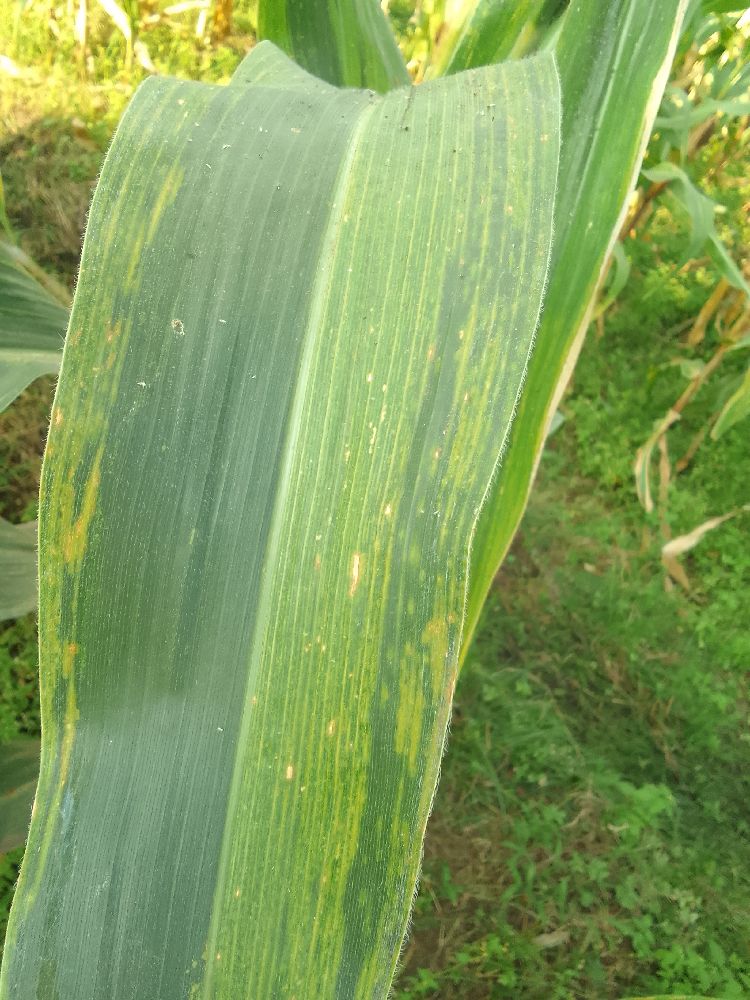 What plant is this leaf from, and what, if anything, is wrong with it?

maize, maize lethal necrosis
